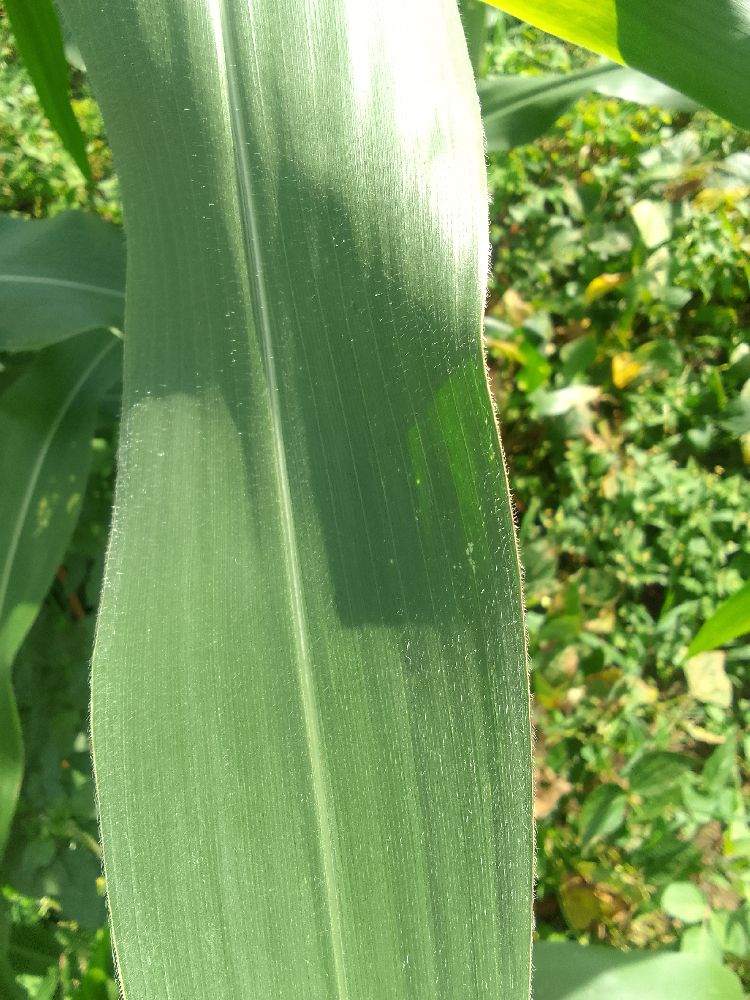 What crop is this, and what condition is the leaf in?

maize, healthy
